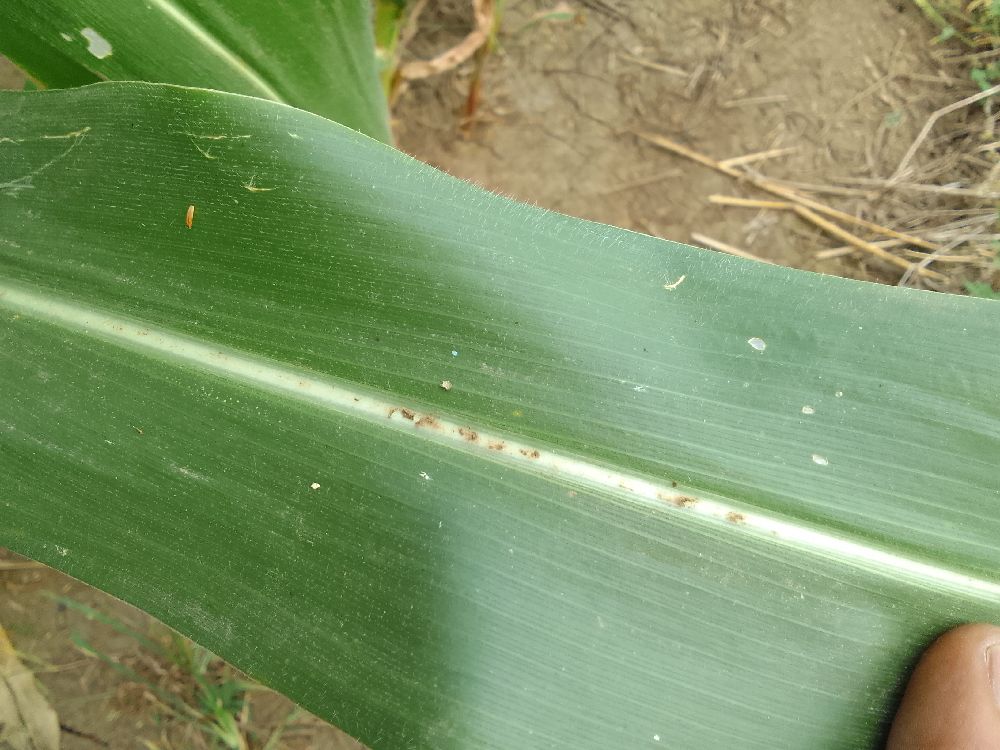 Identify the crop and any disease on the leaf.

maize, healthy
